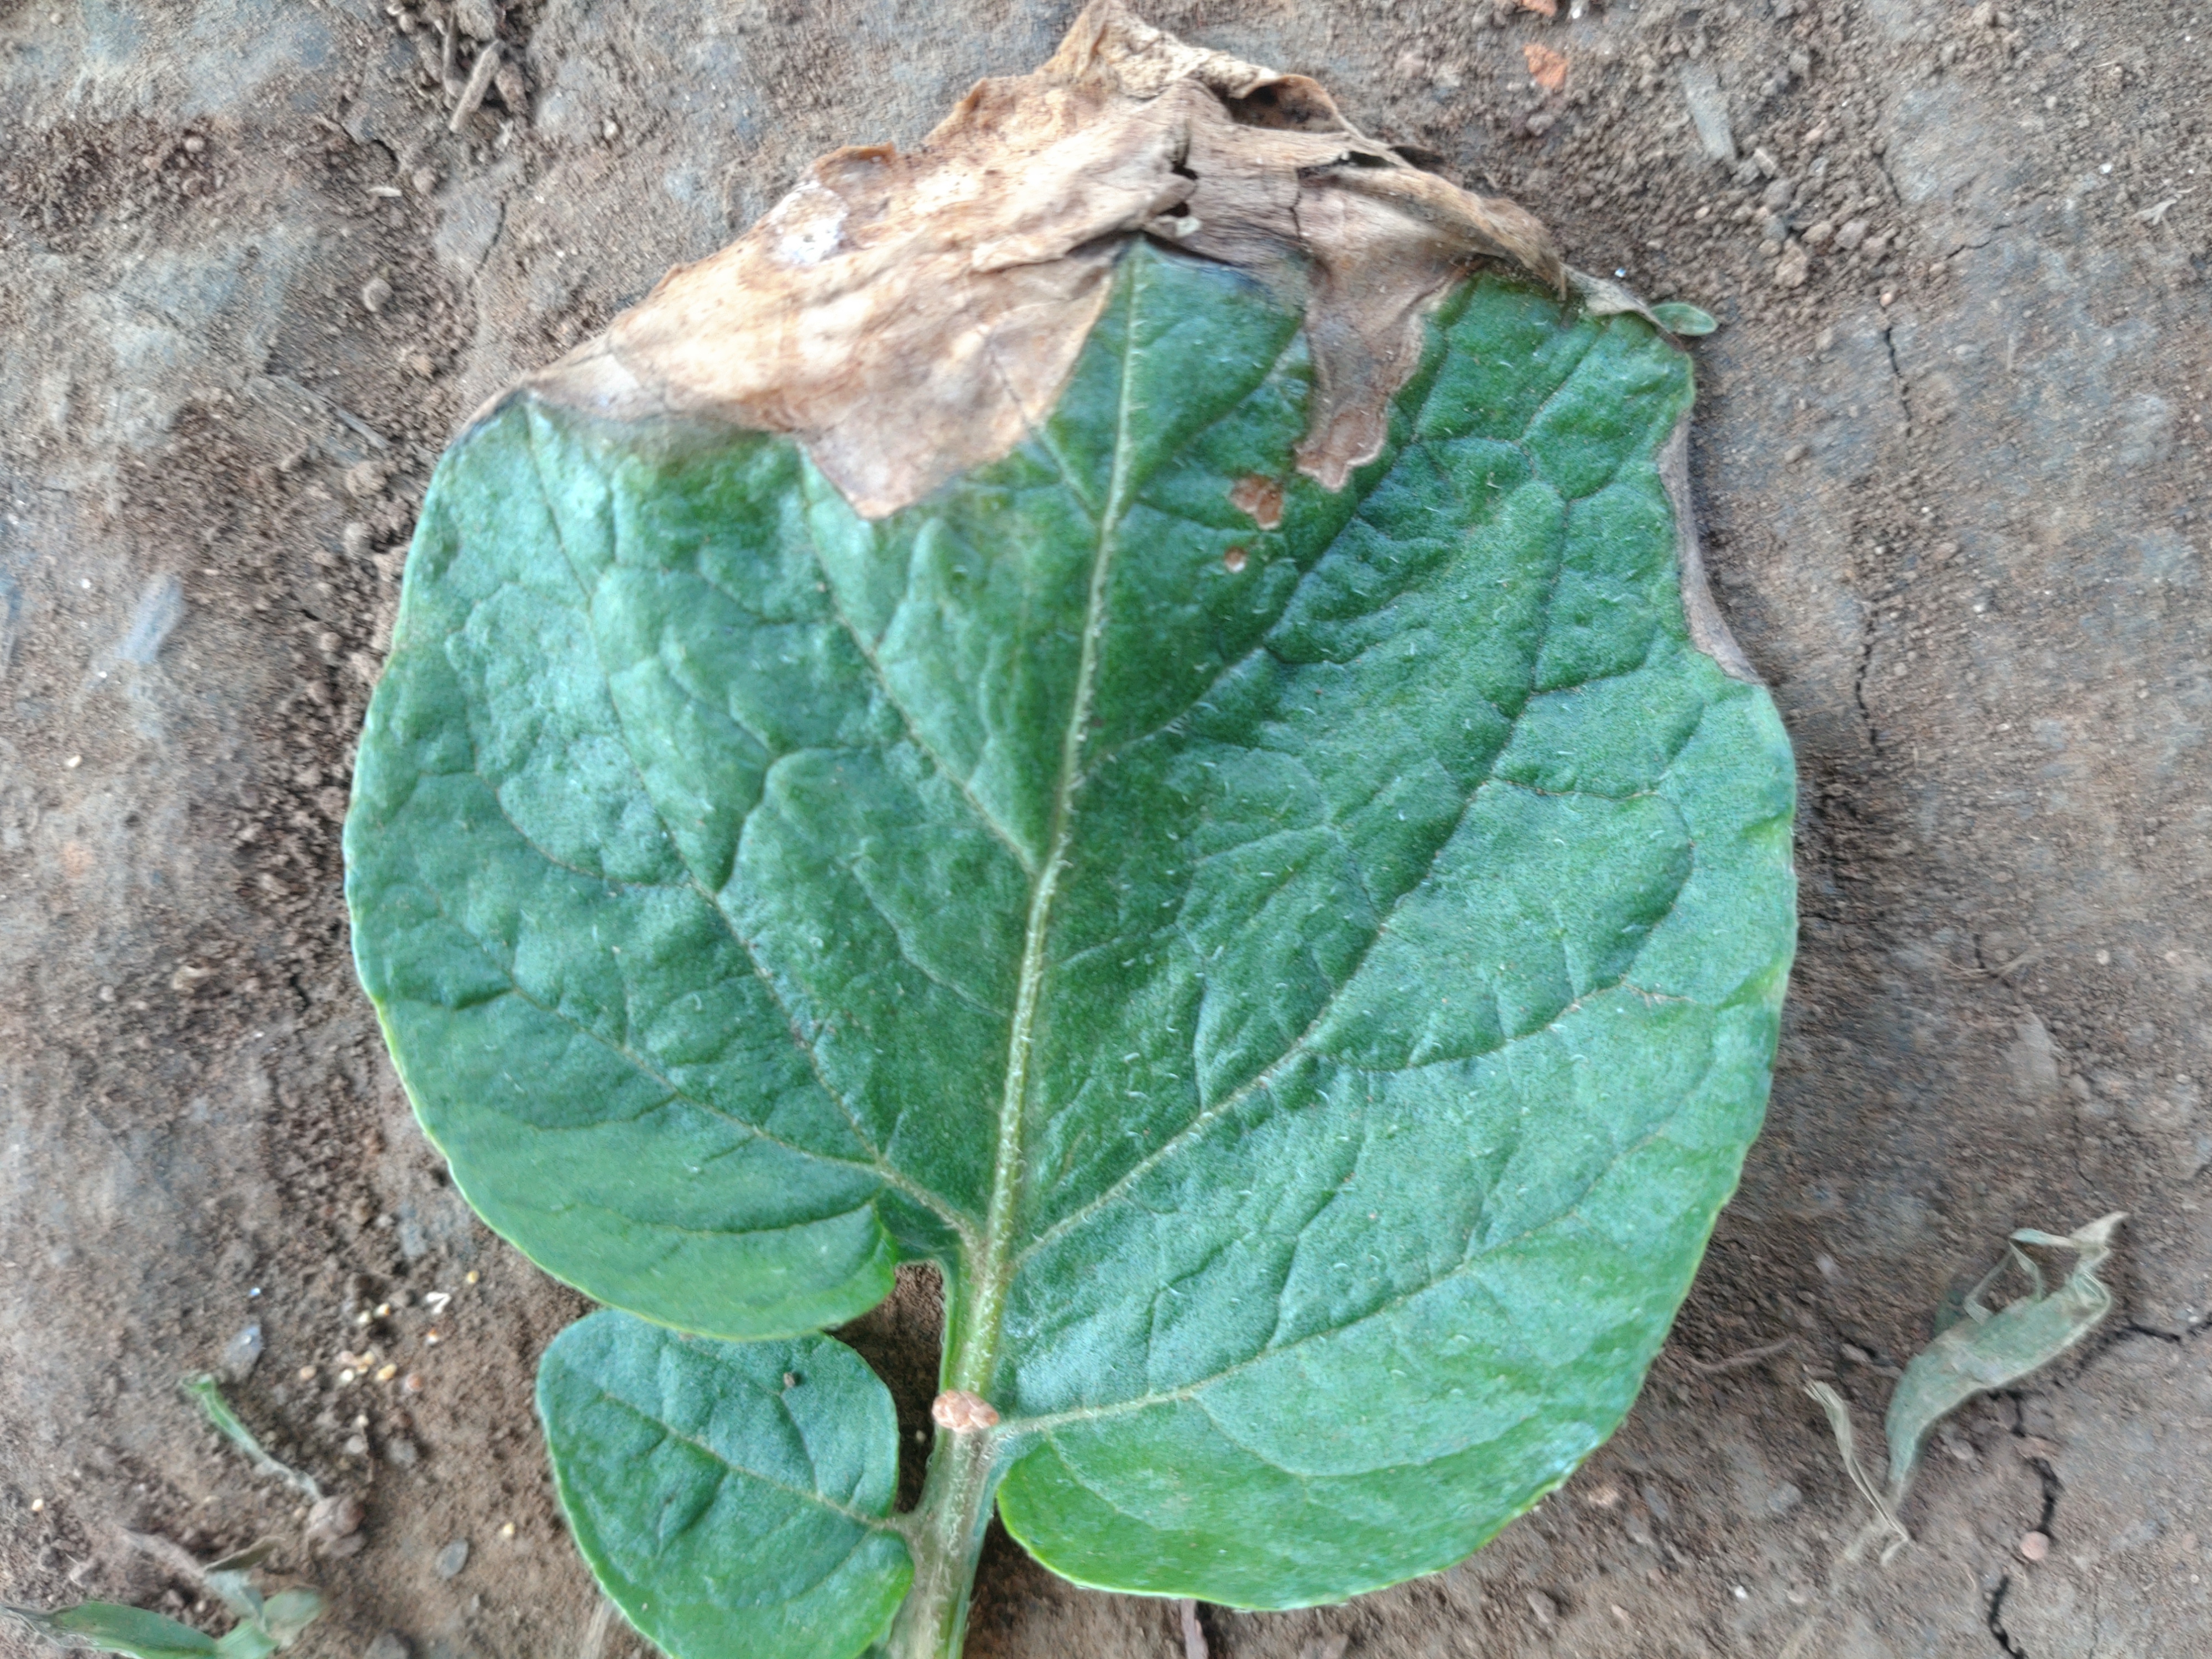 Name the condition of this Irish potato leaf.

early blight
